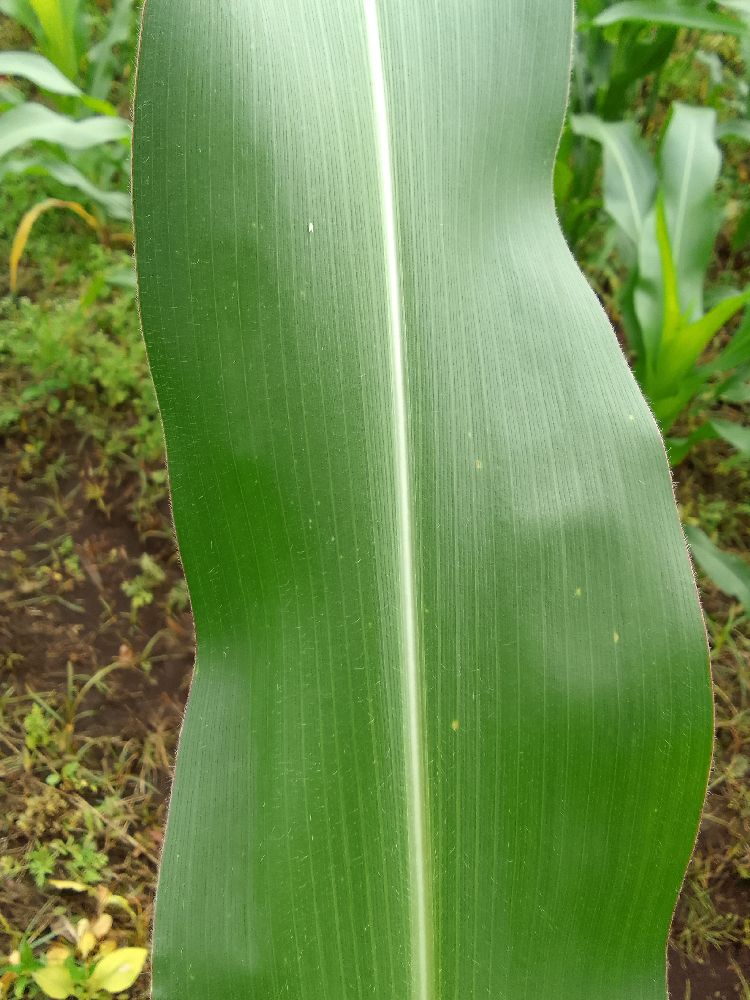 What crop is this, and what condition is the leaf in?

maize, healthy
